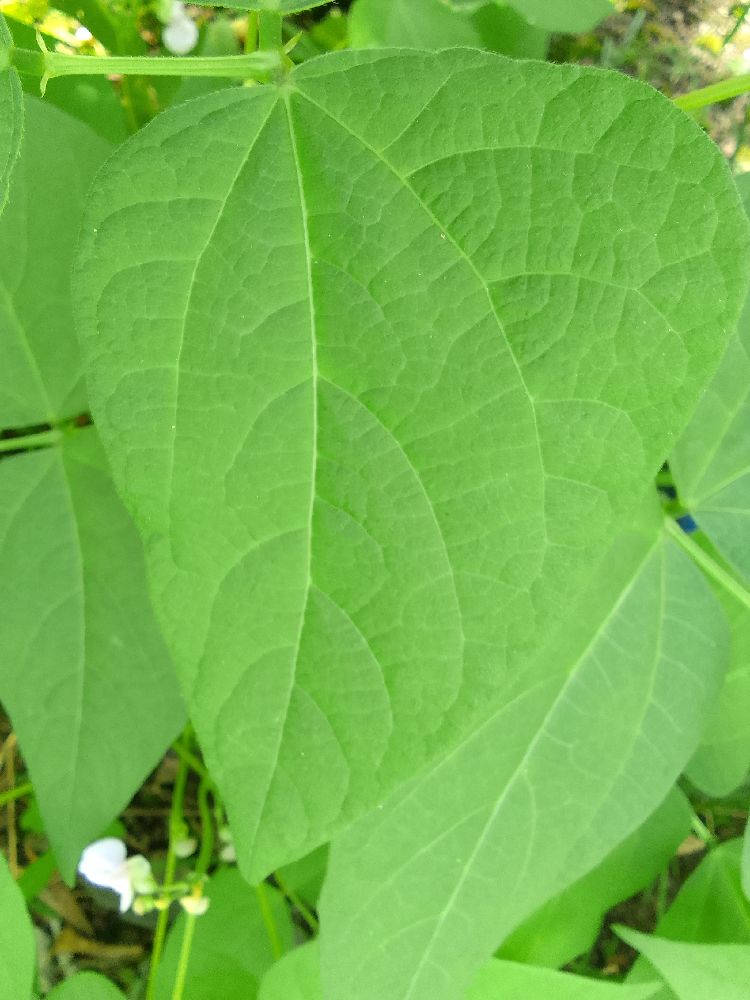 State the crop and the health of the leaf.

common bean, healthy
